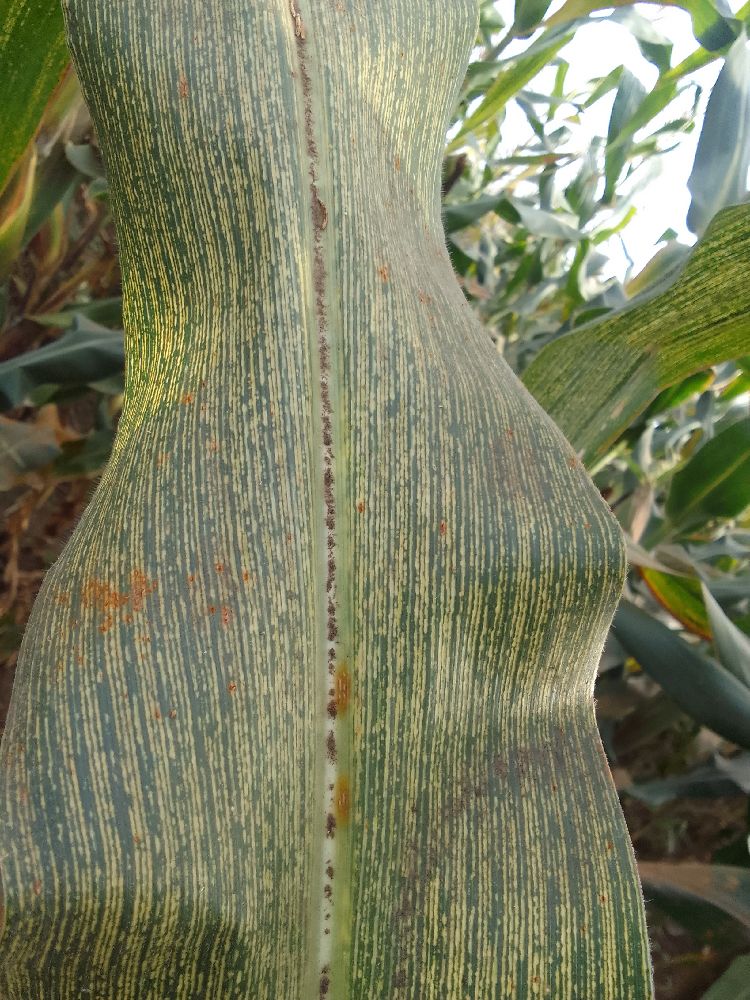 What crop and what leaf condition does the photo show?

maize, maize streak virus
